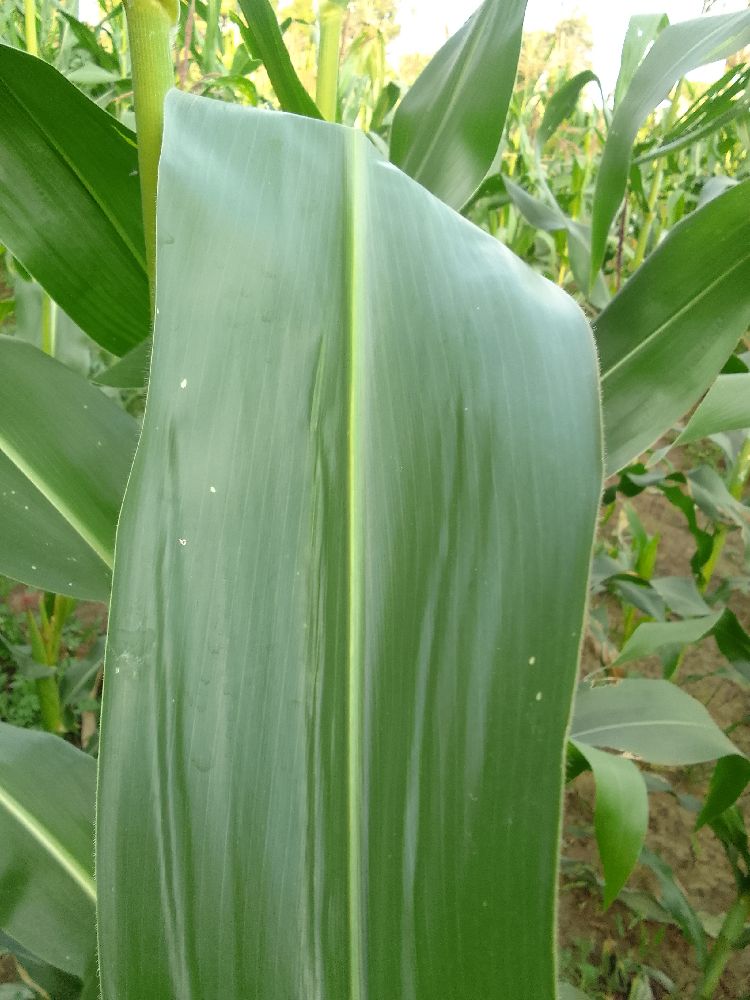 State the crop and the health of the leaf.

maize, healthy
